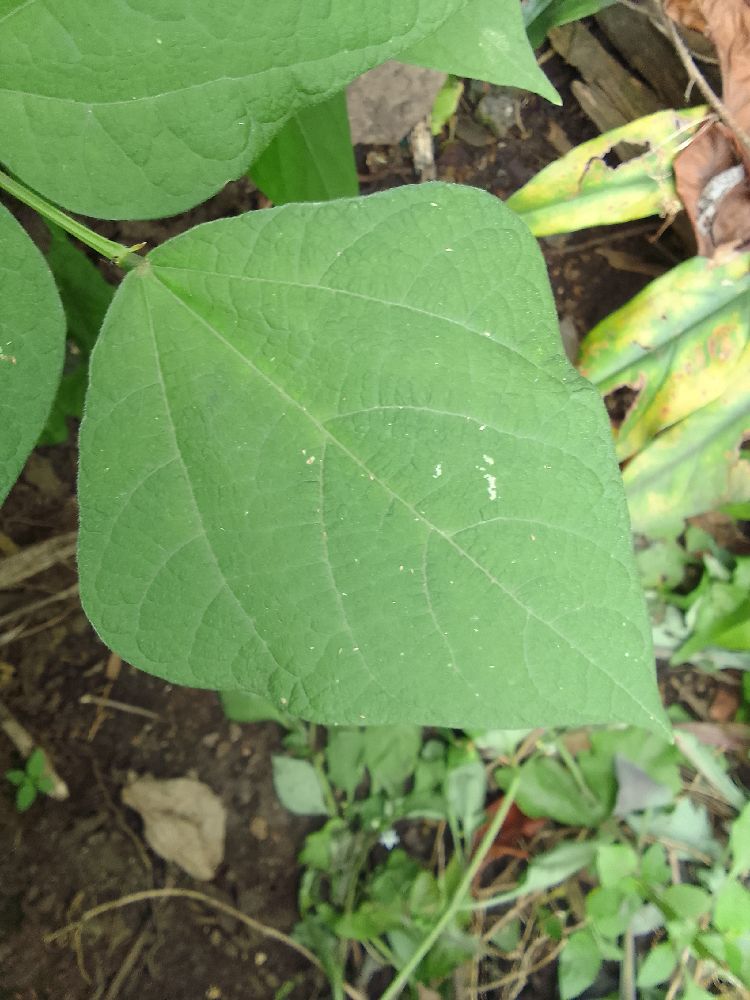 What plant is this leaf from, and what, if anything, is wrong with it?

common bean, healthy
